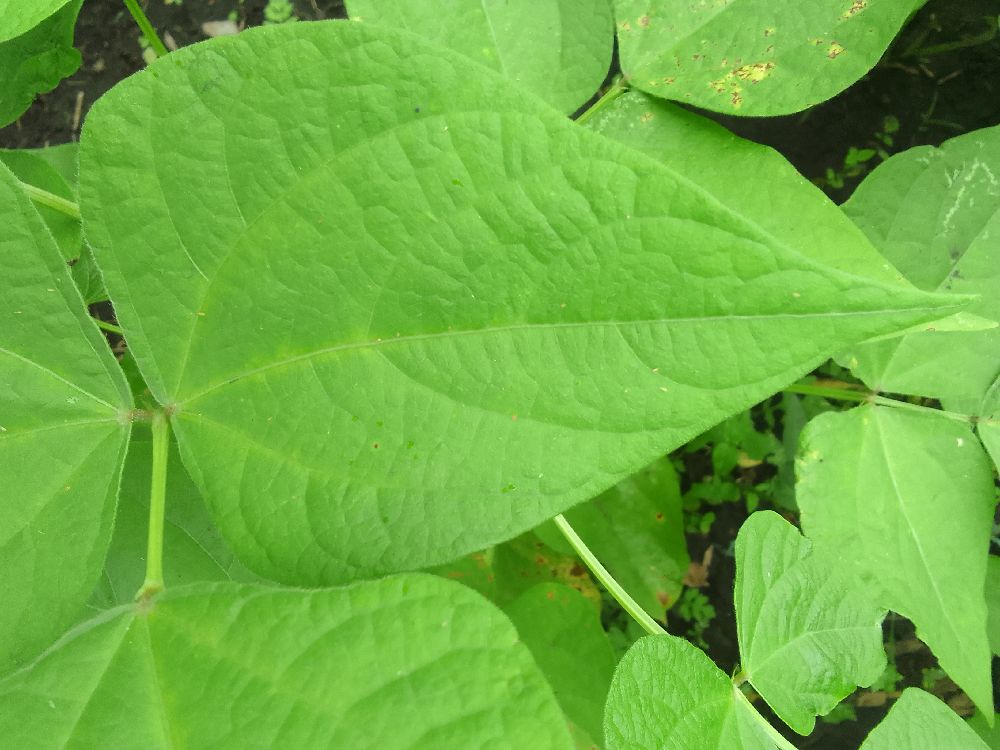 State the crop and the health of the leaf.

common bean, healthy
